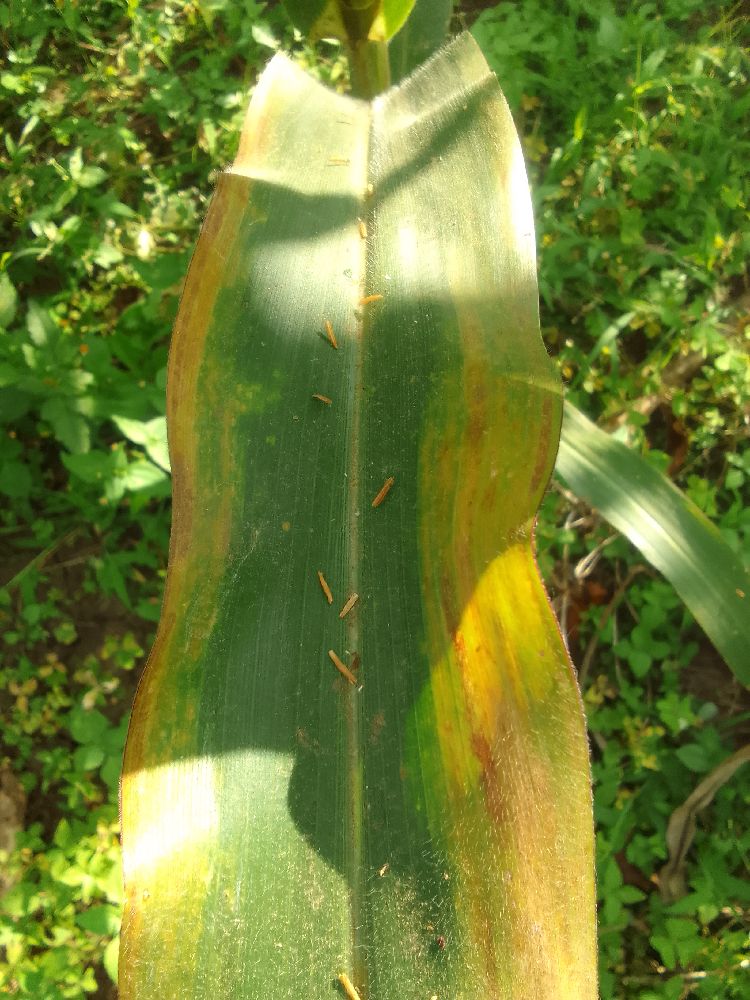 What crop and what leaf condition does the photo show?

maize, maize lethal necrosis
